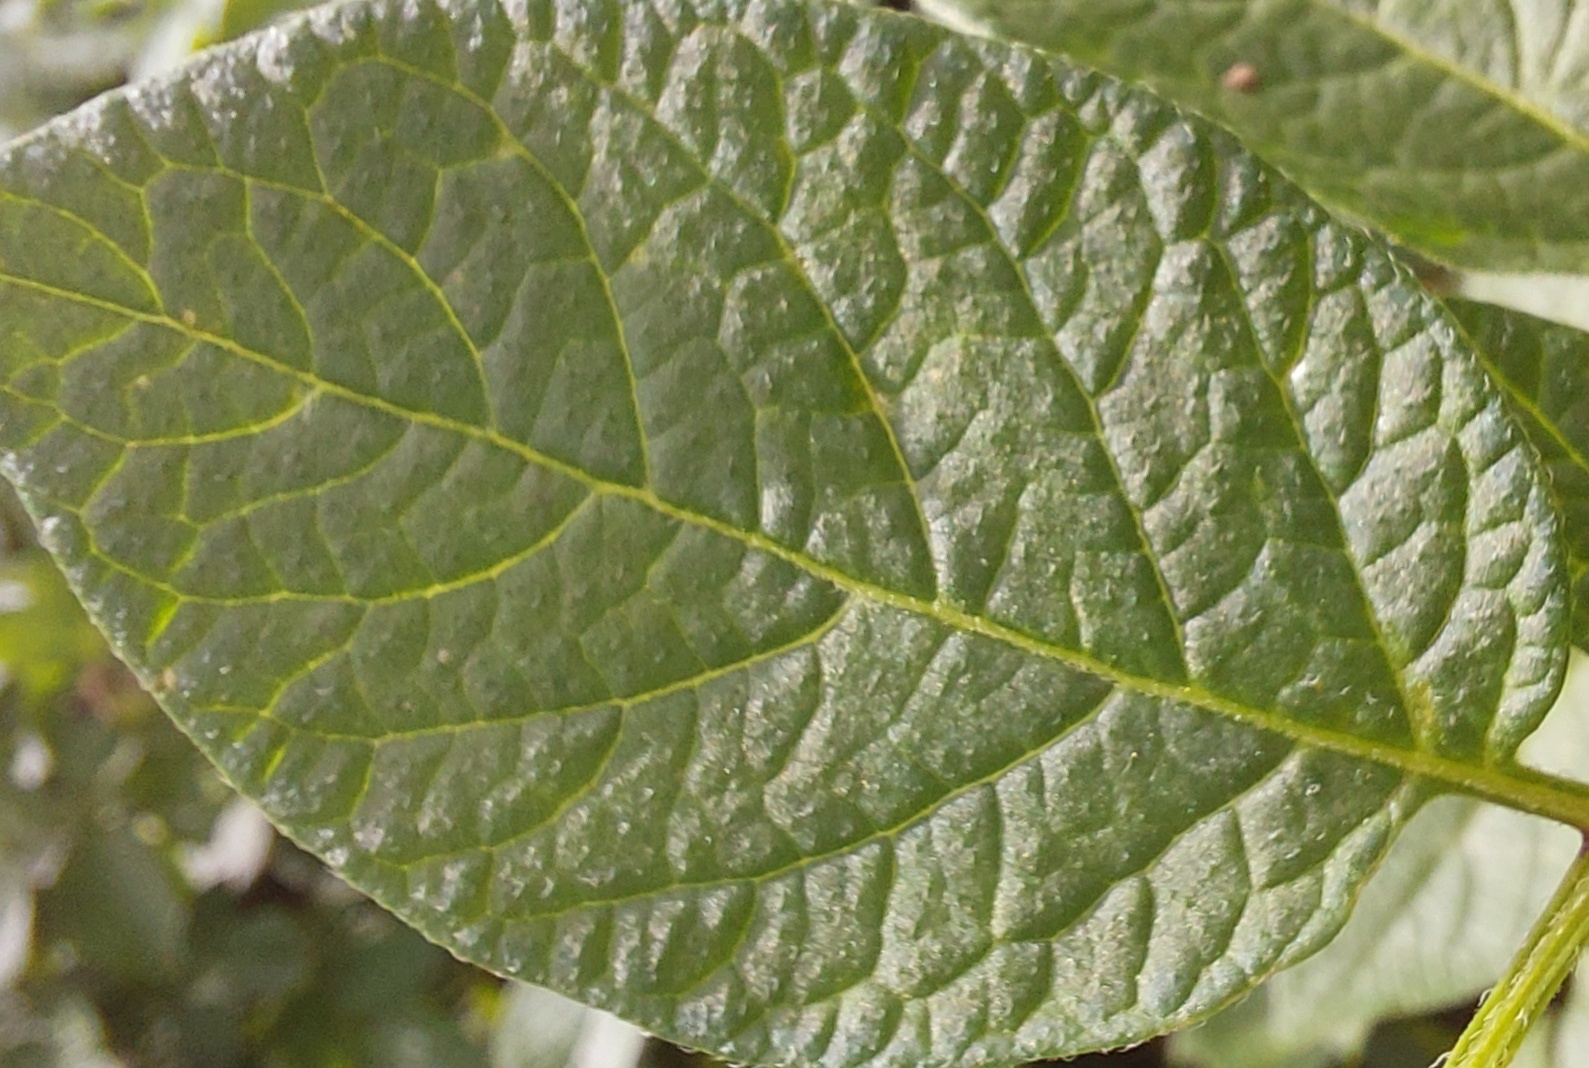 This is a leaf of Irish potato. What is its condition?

healthy
